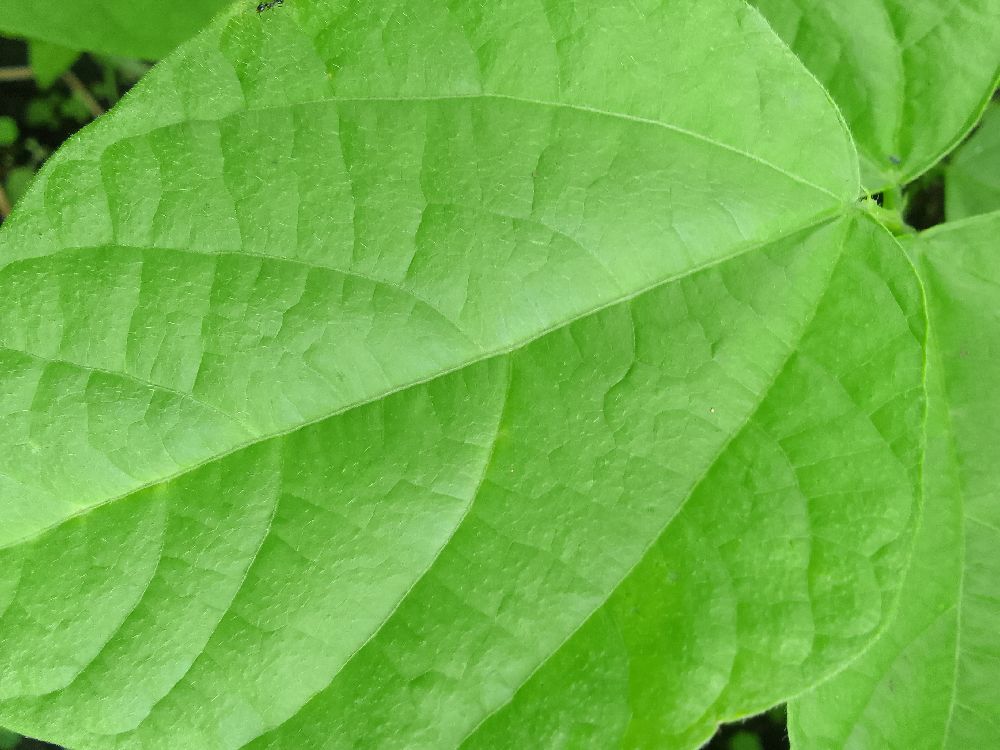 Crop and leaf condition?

common bean, healthy
